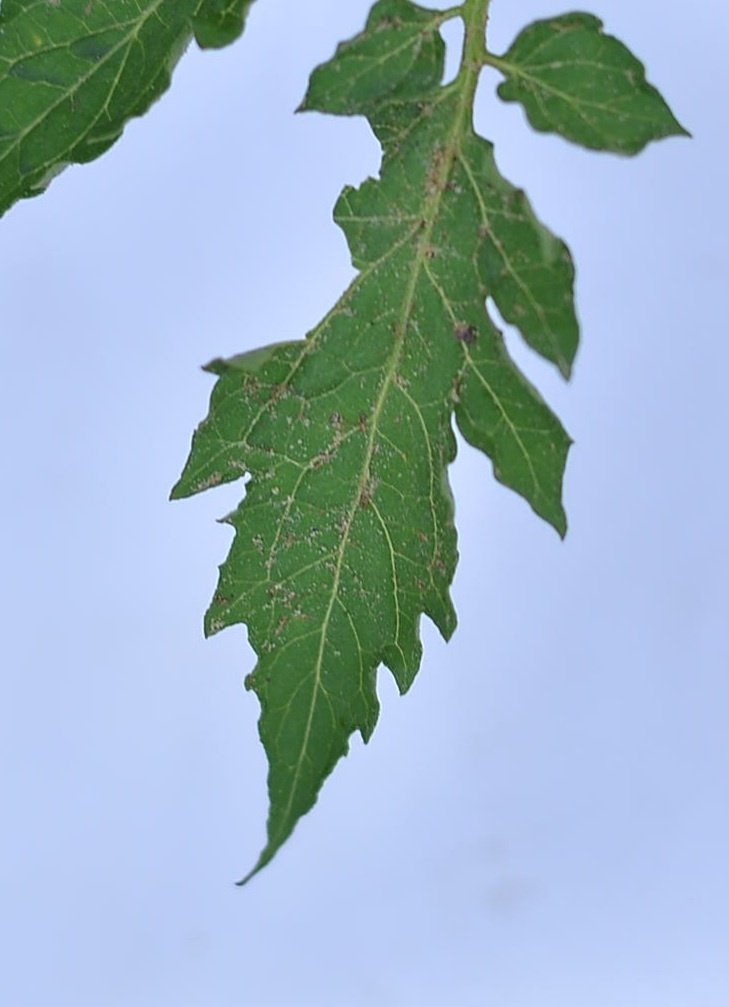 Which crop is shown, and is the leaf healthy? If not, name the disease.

tomato, infected
